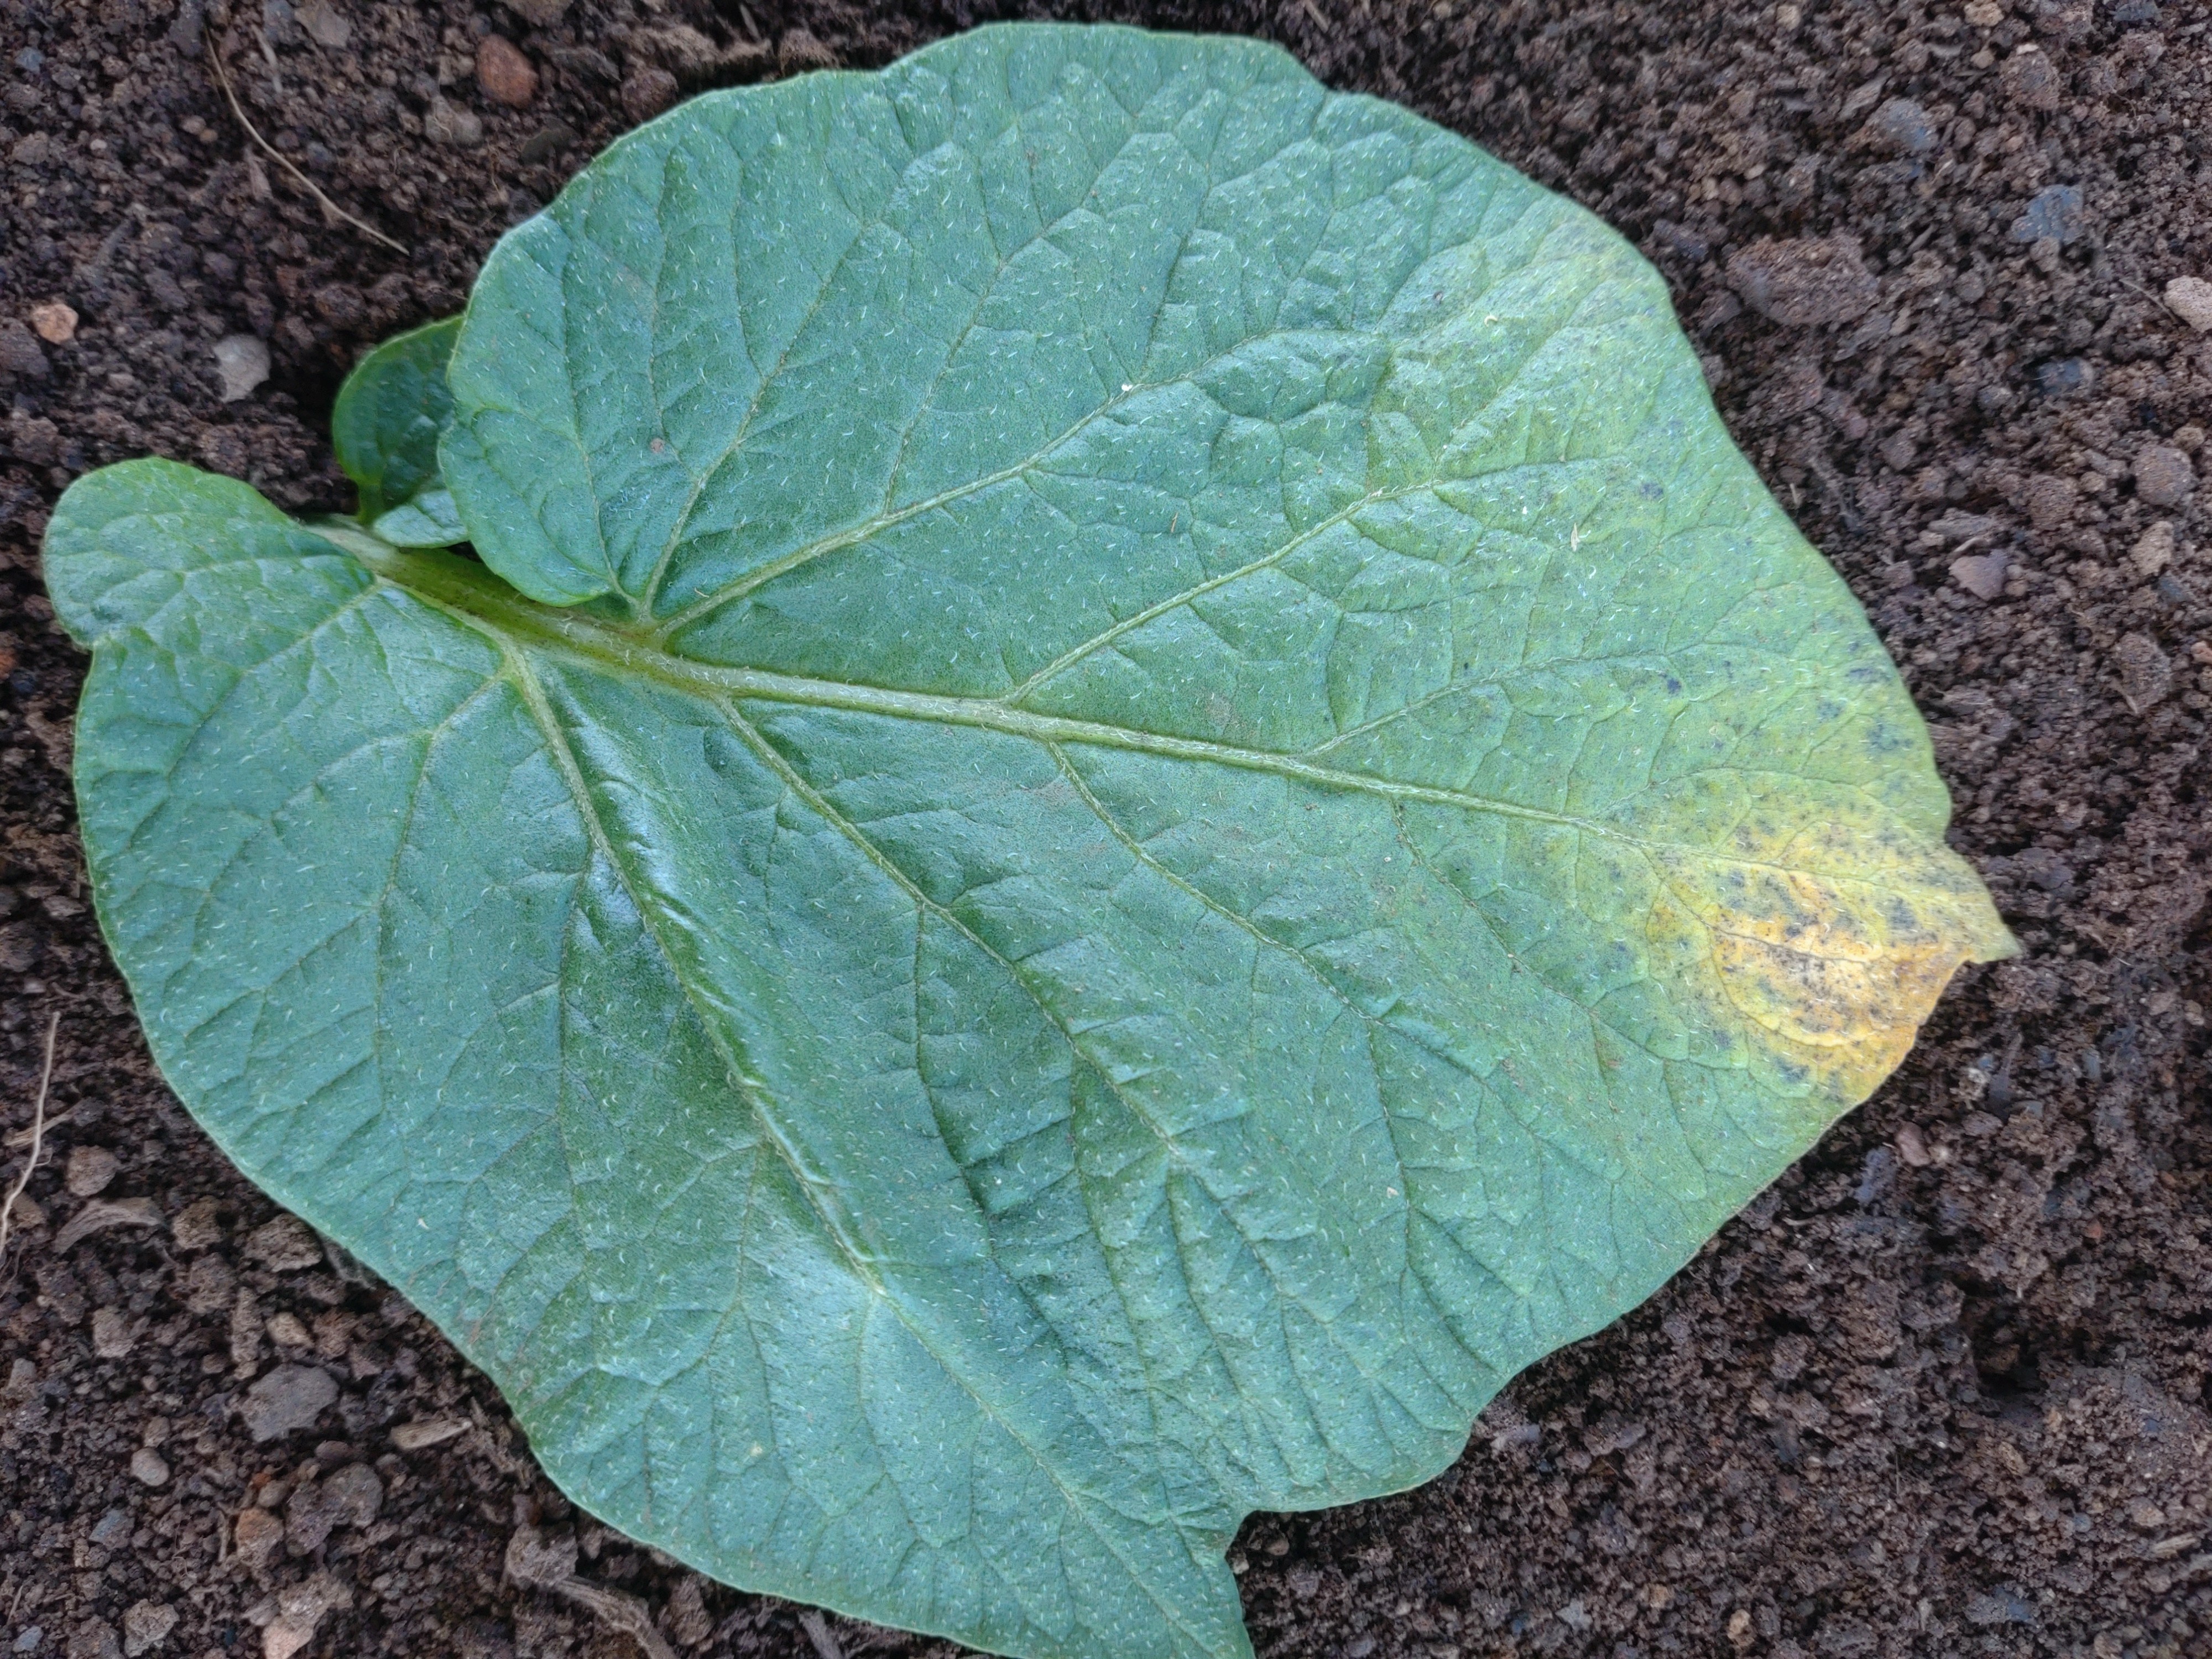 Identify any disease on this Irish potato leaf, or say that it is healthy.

late blight
